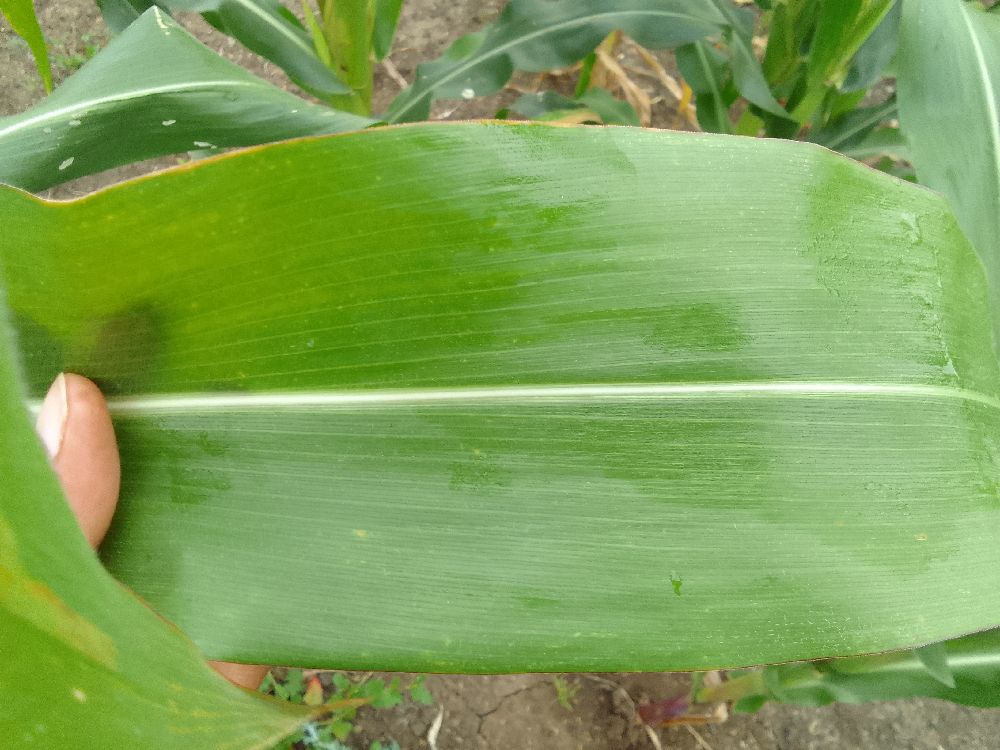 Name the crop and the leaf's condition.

maize, healthy
